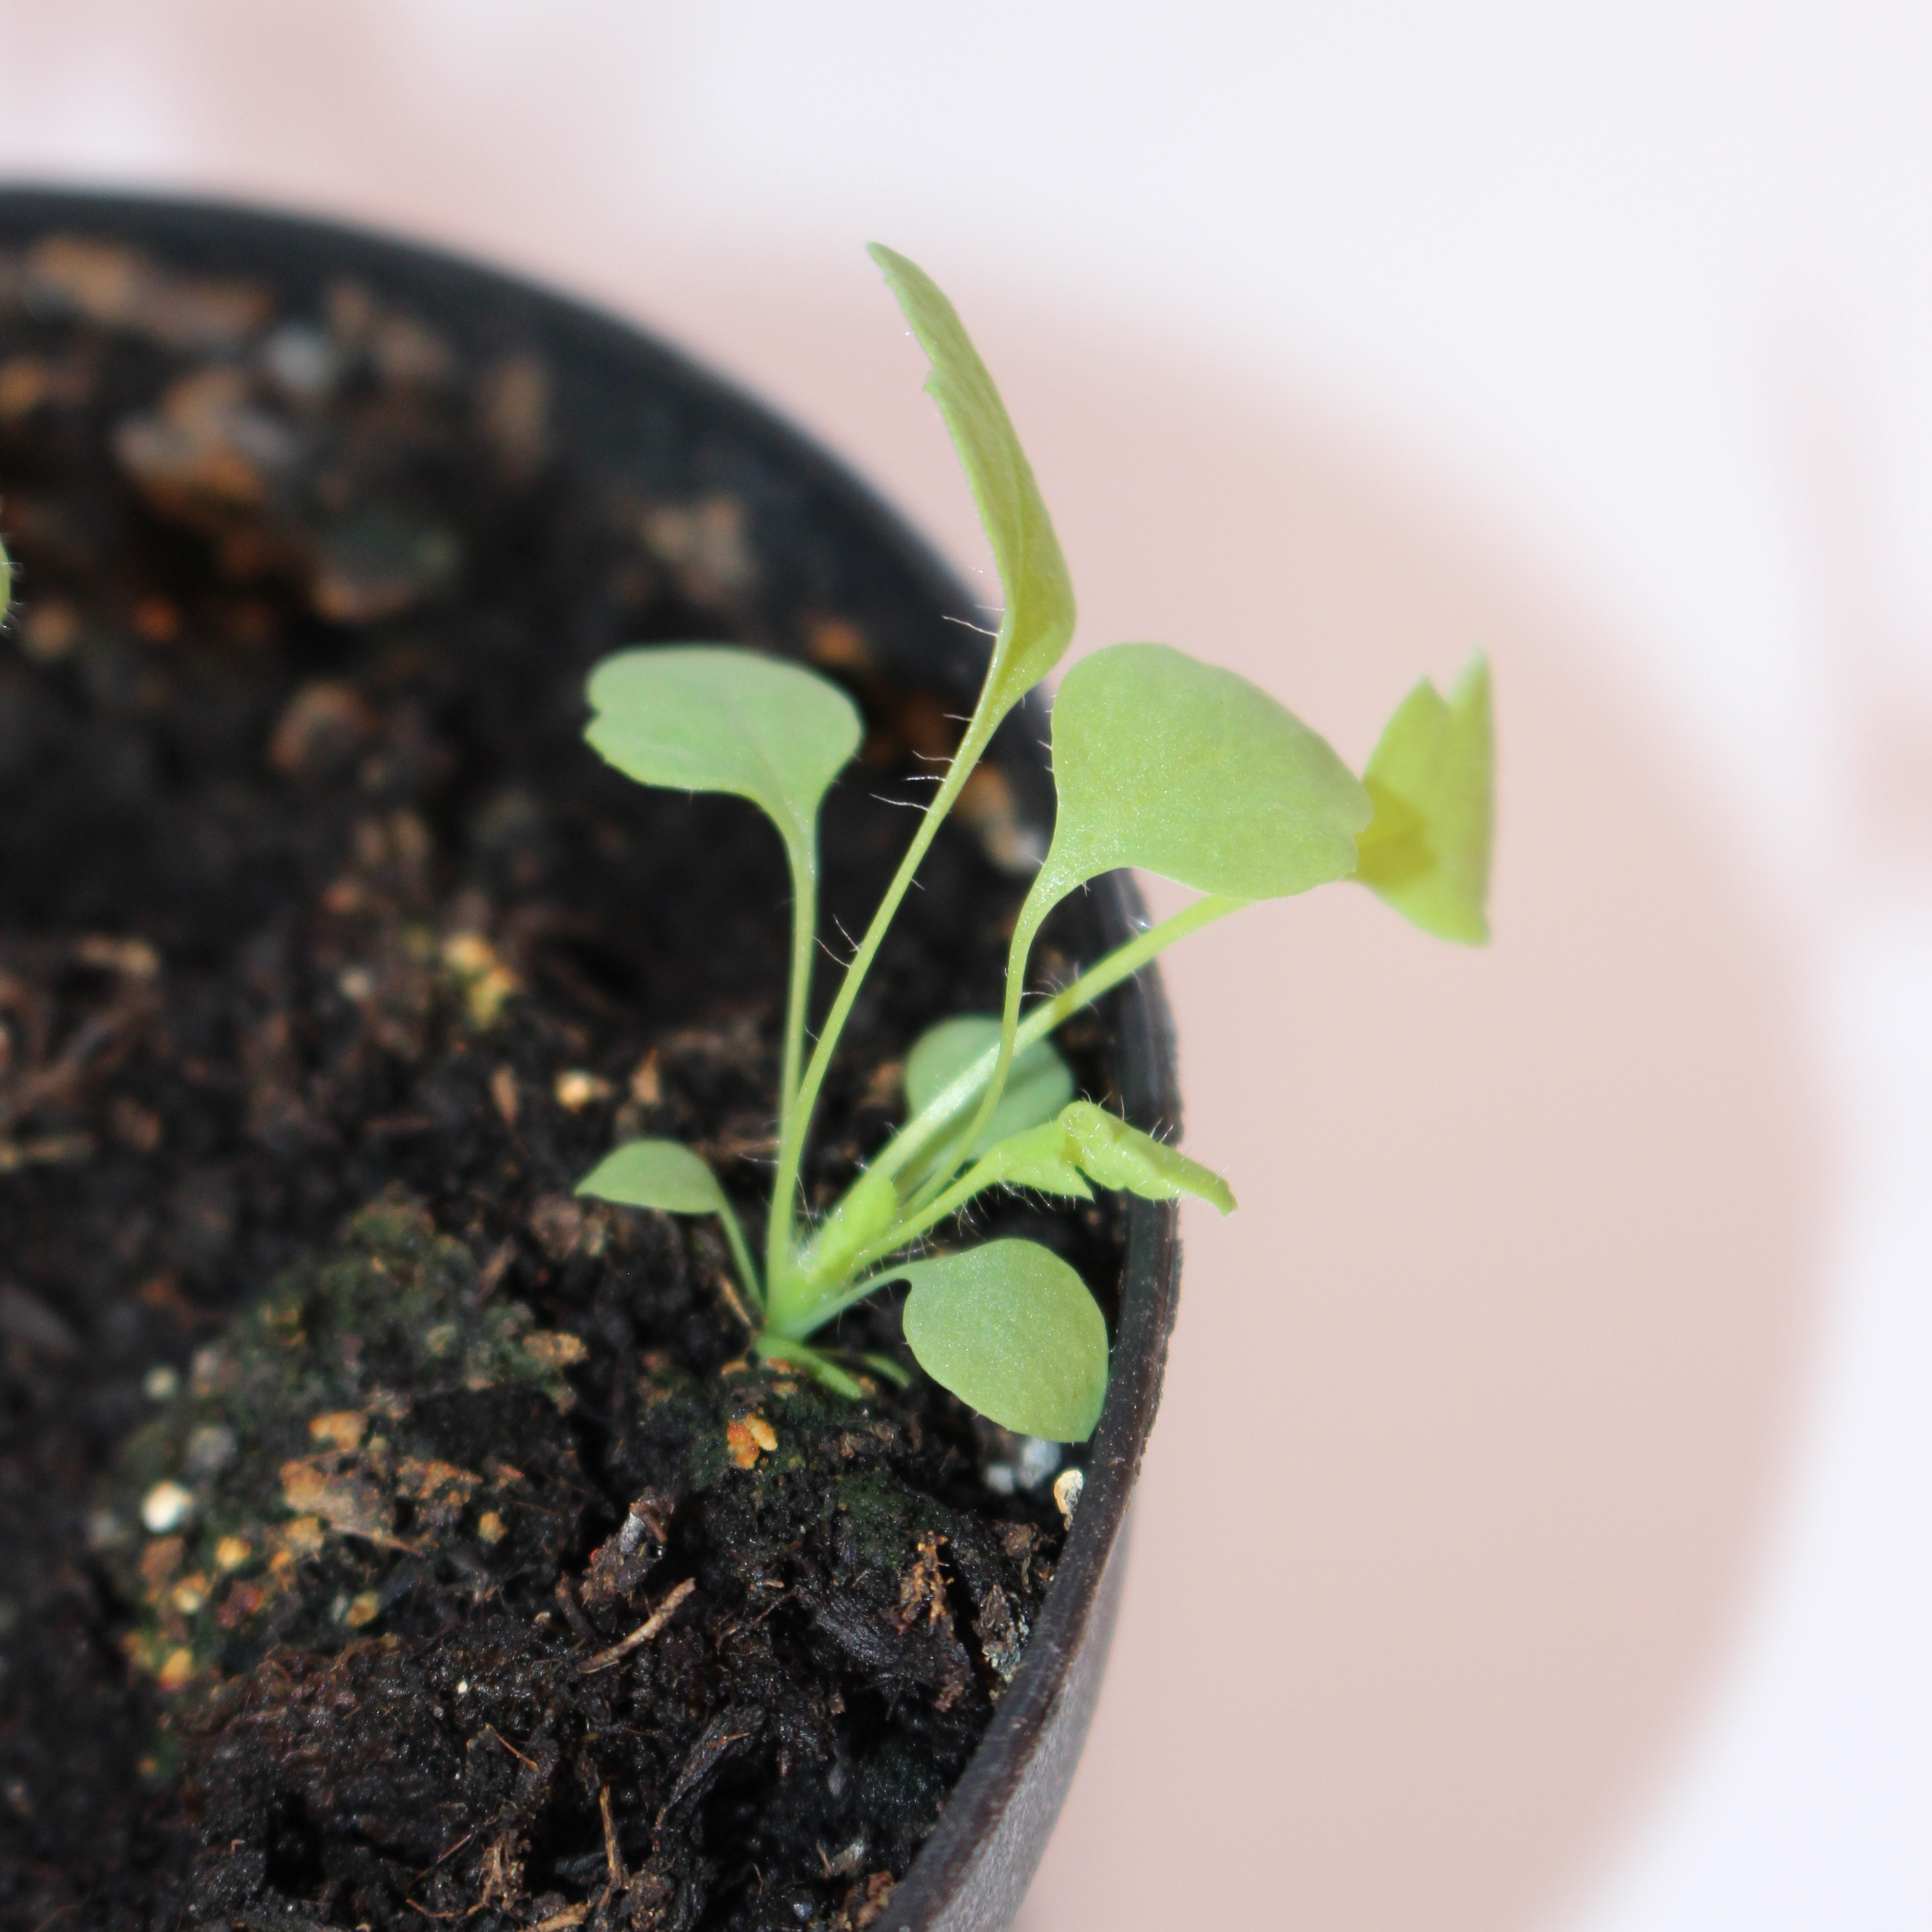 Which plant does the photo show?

Papaver rhoeas
